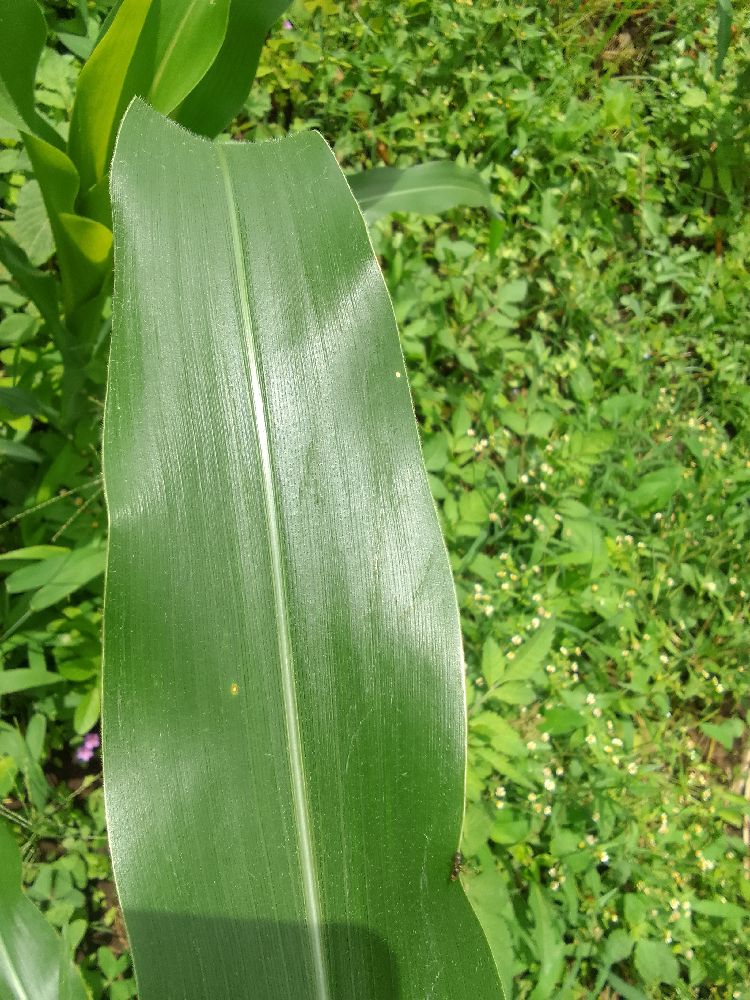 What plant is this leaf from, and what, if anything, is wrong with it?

maize, healthy
